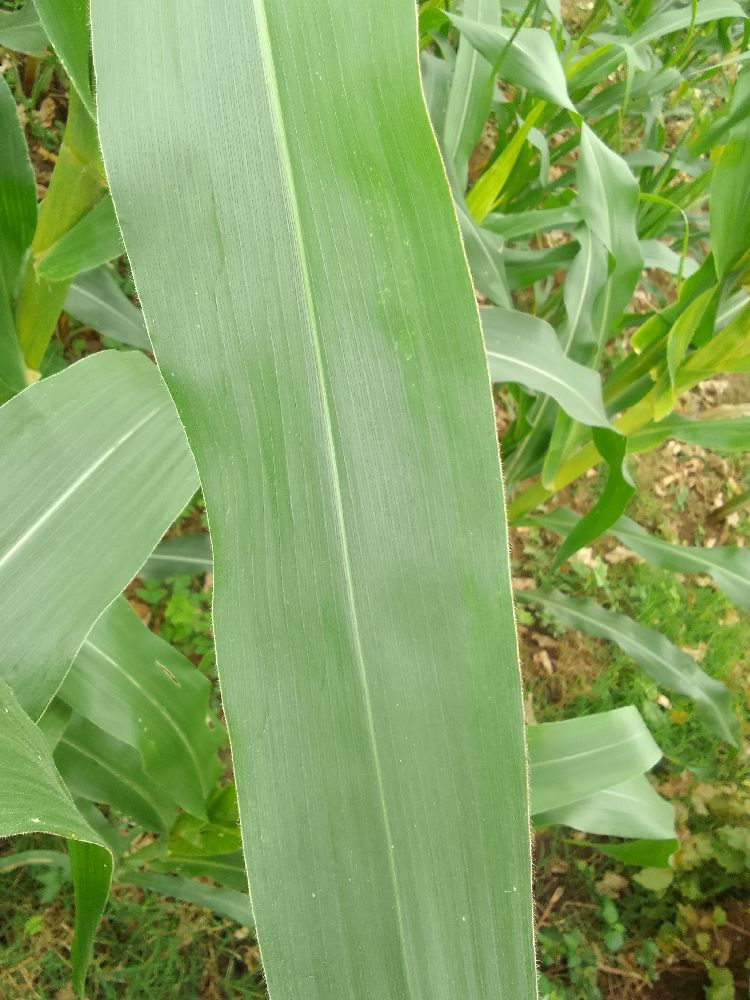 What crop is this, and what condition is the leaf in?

maize, healthy
